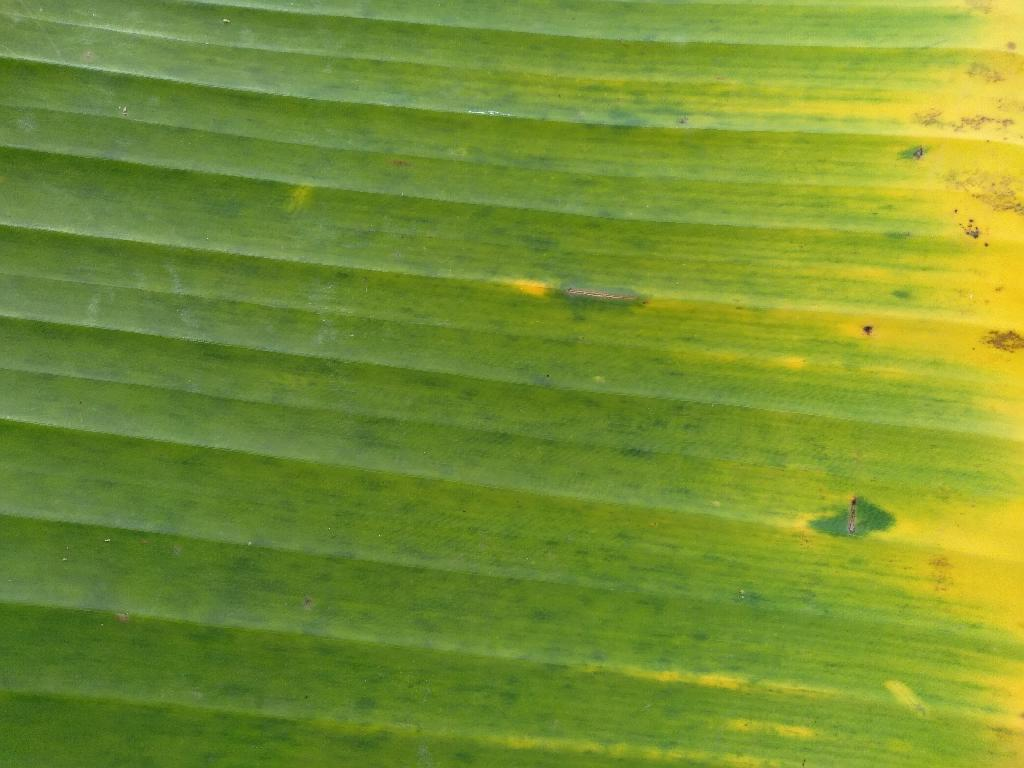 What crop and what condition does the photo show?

banana, fusarium wilt race 1
